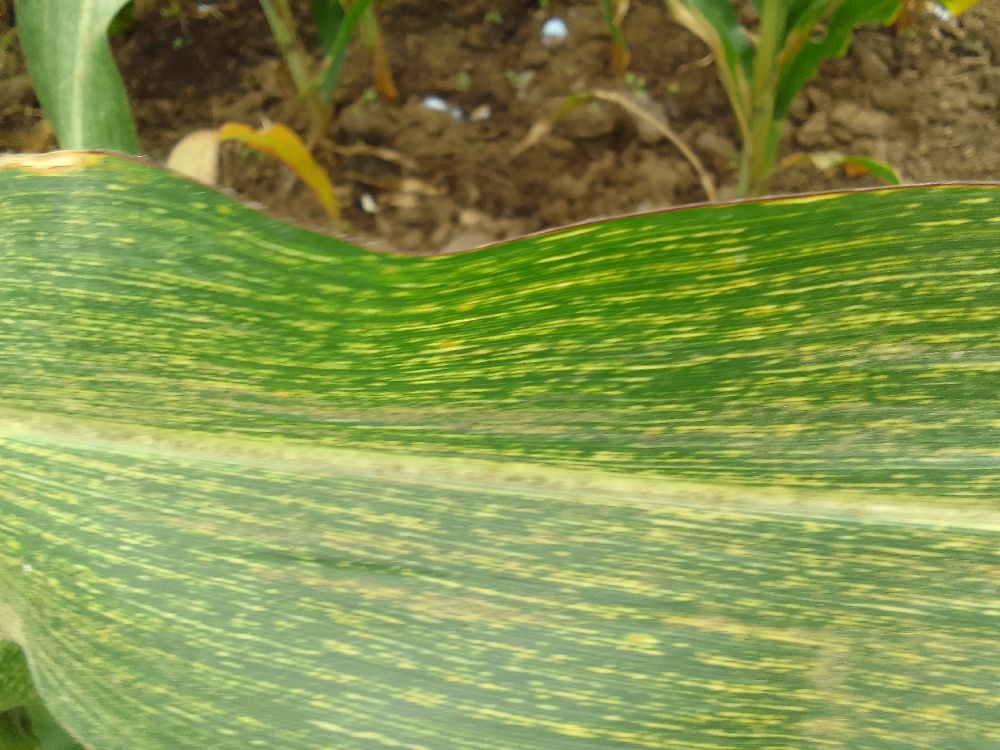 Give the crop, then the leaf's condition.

maize, maize streak virus
